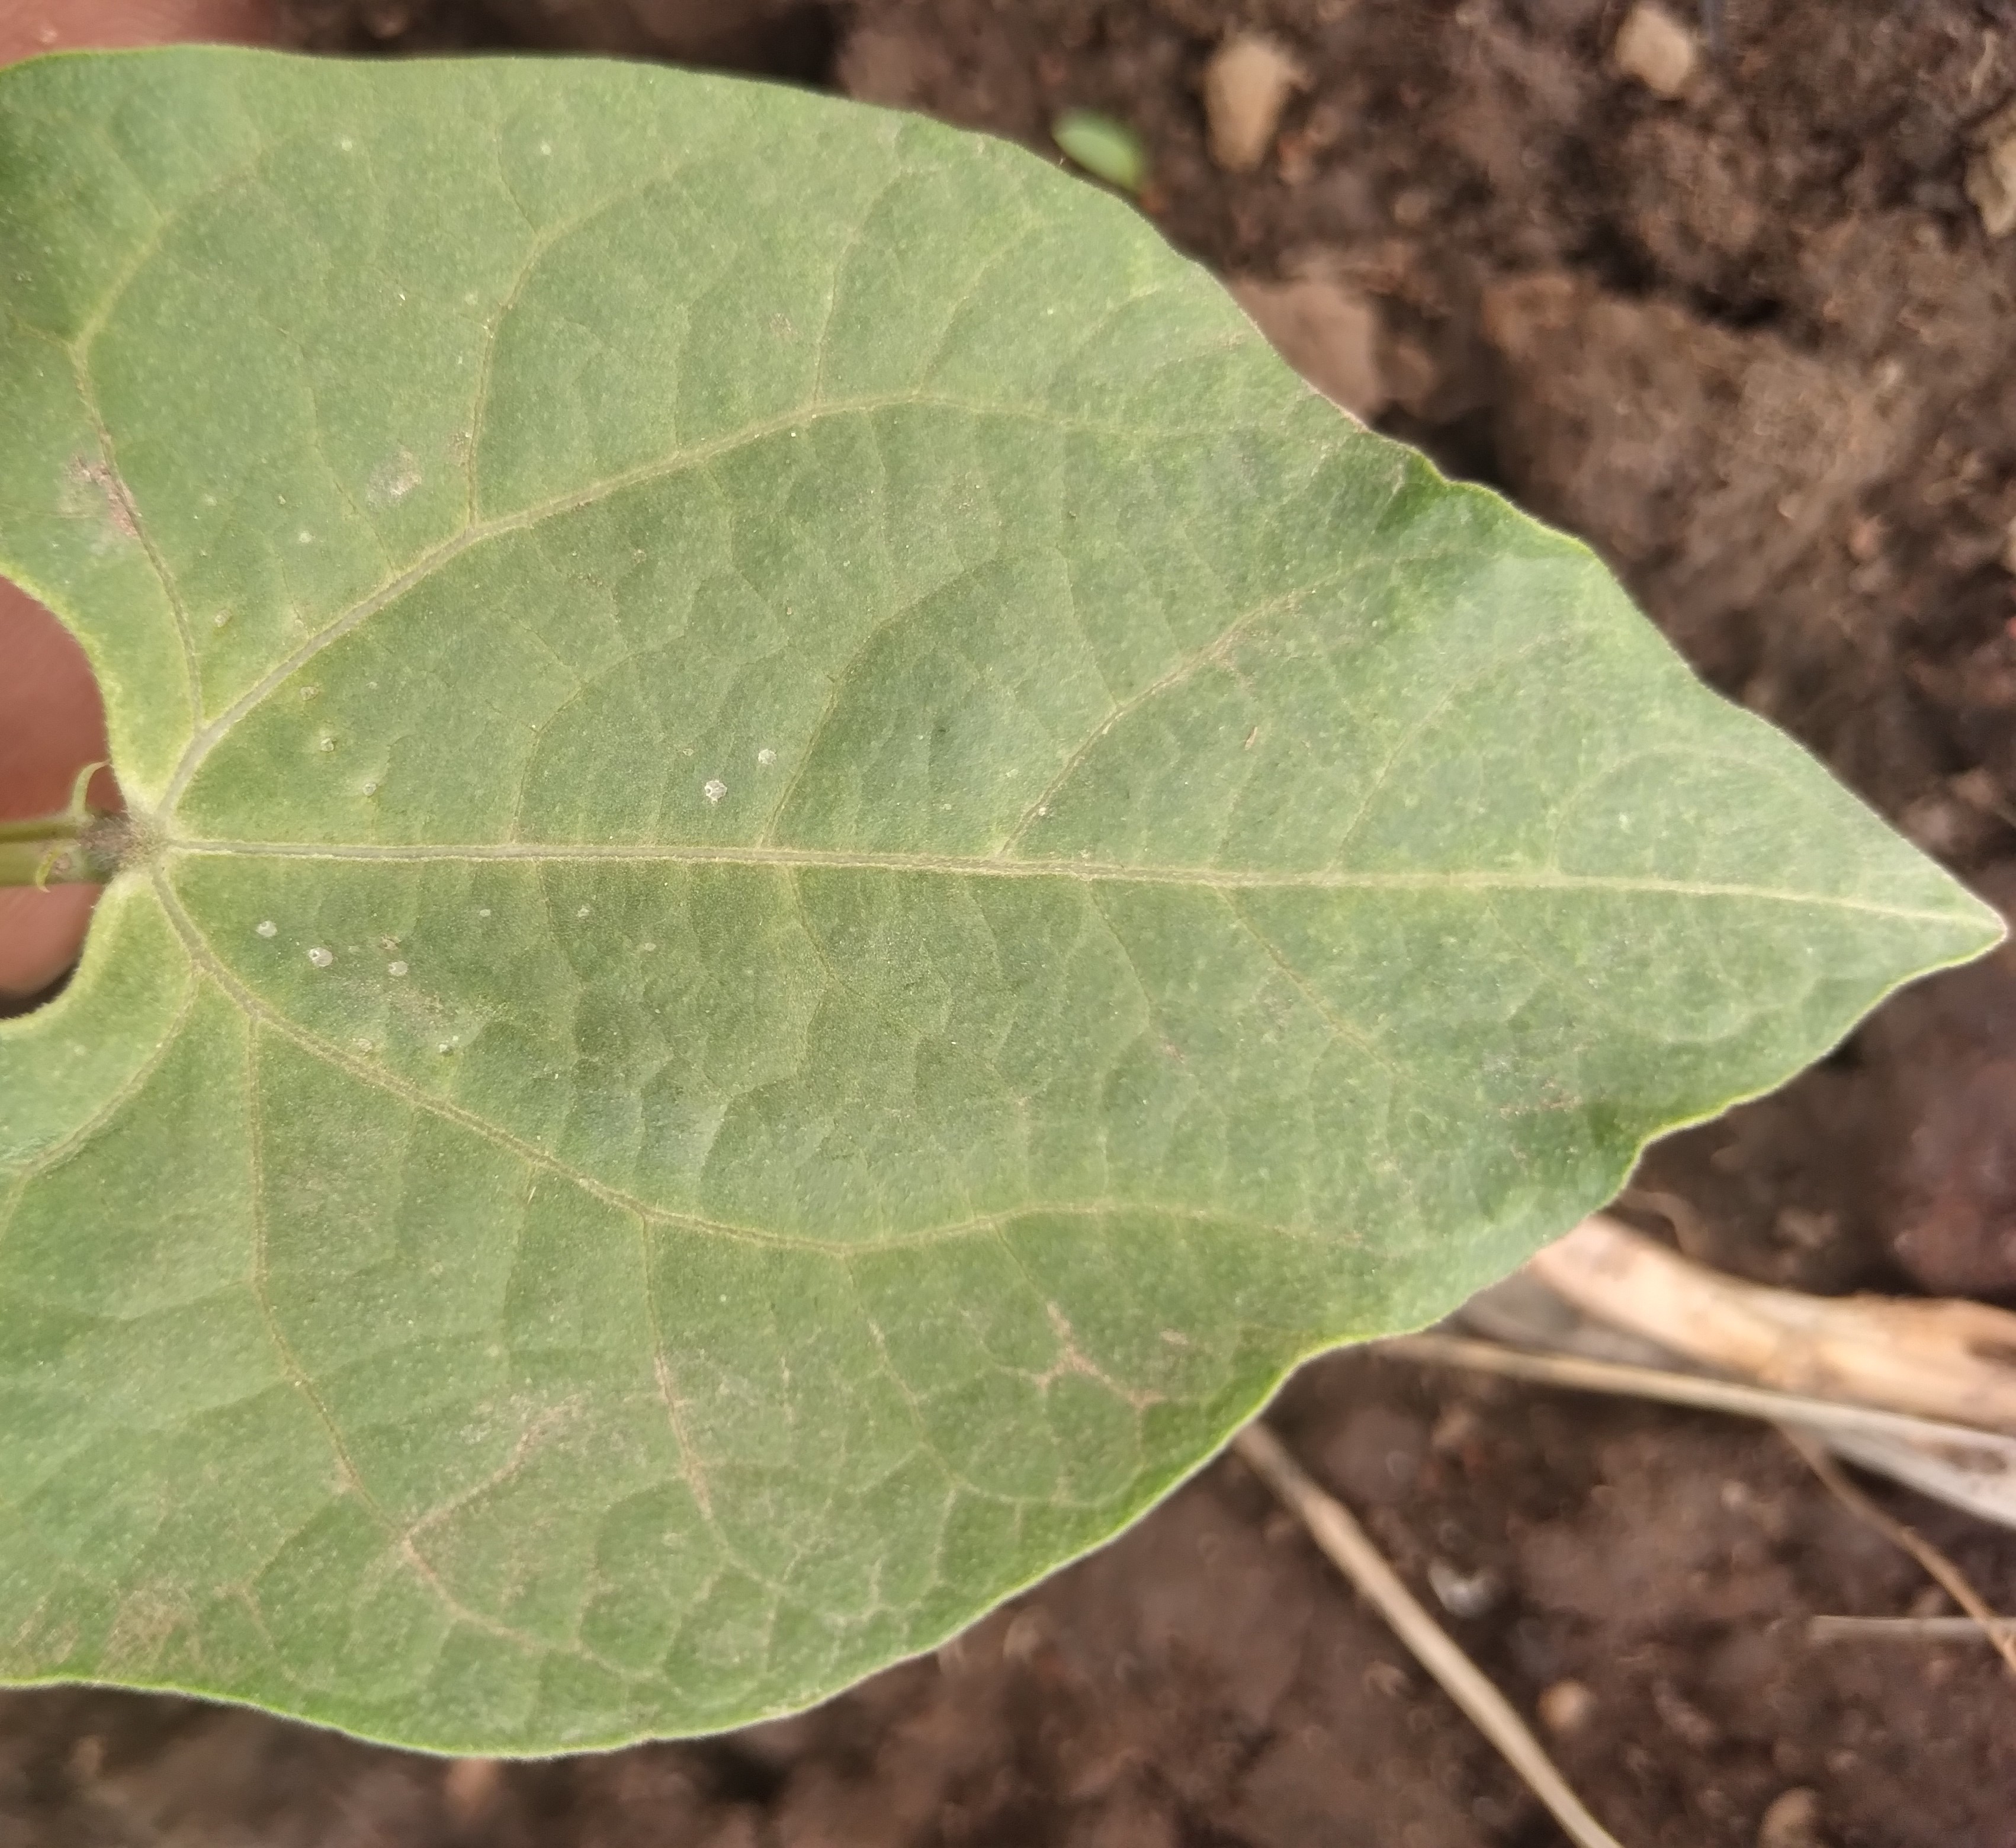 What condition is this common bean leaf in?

healthy
